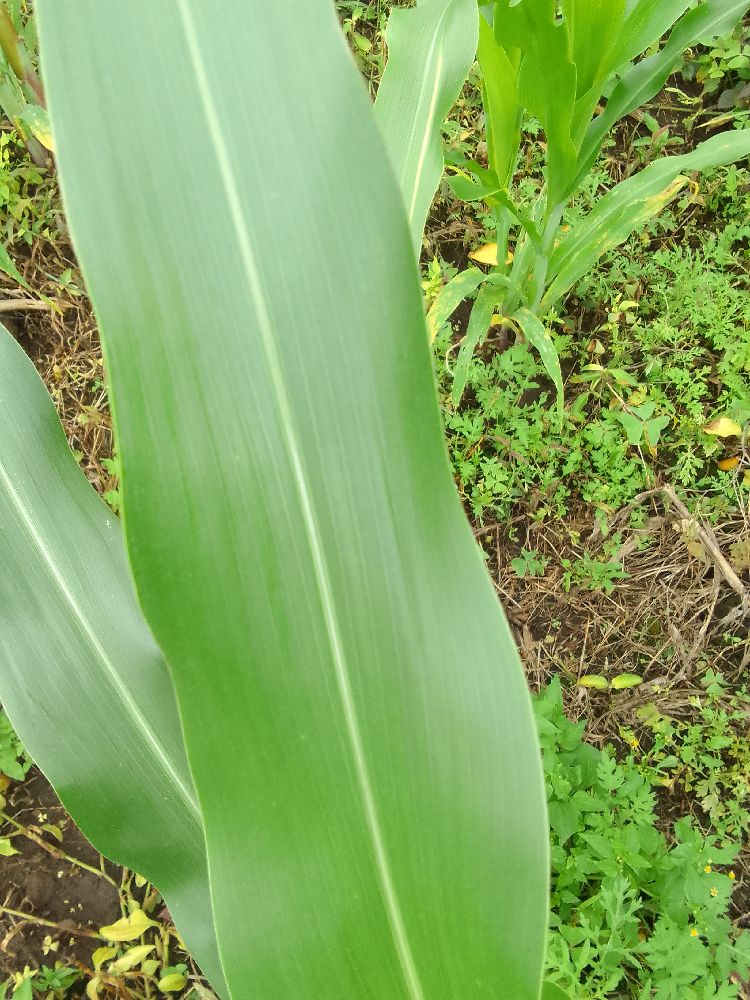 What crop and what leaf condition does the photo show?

maize, healthy
